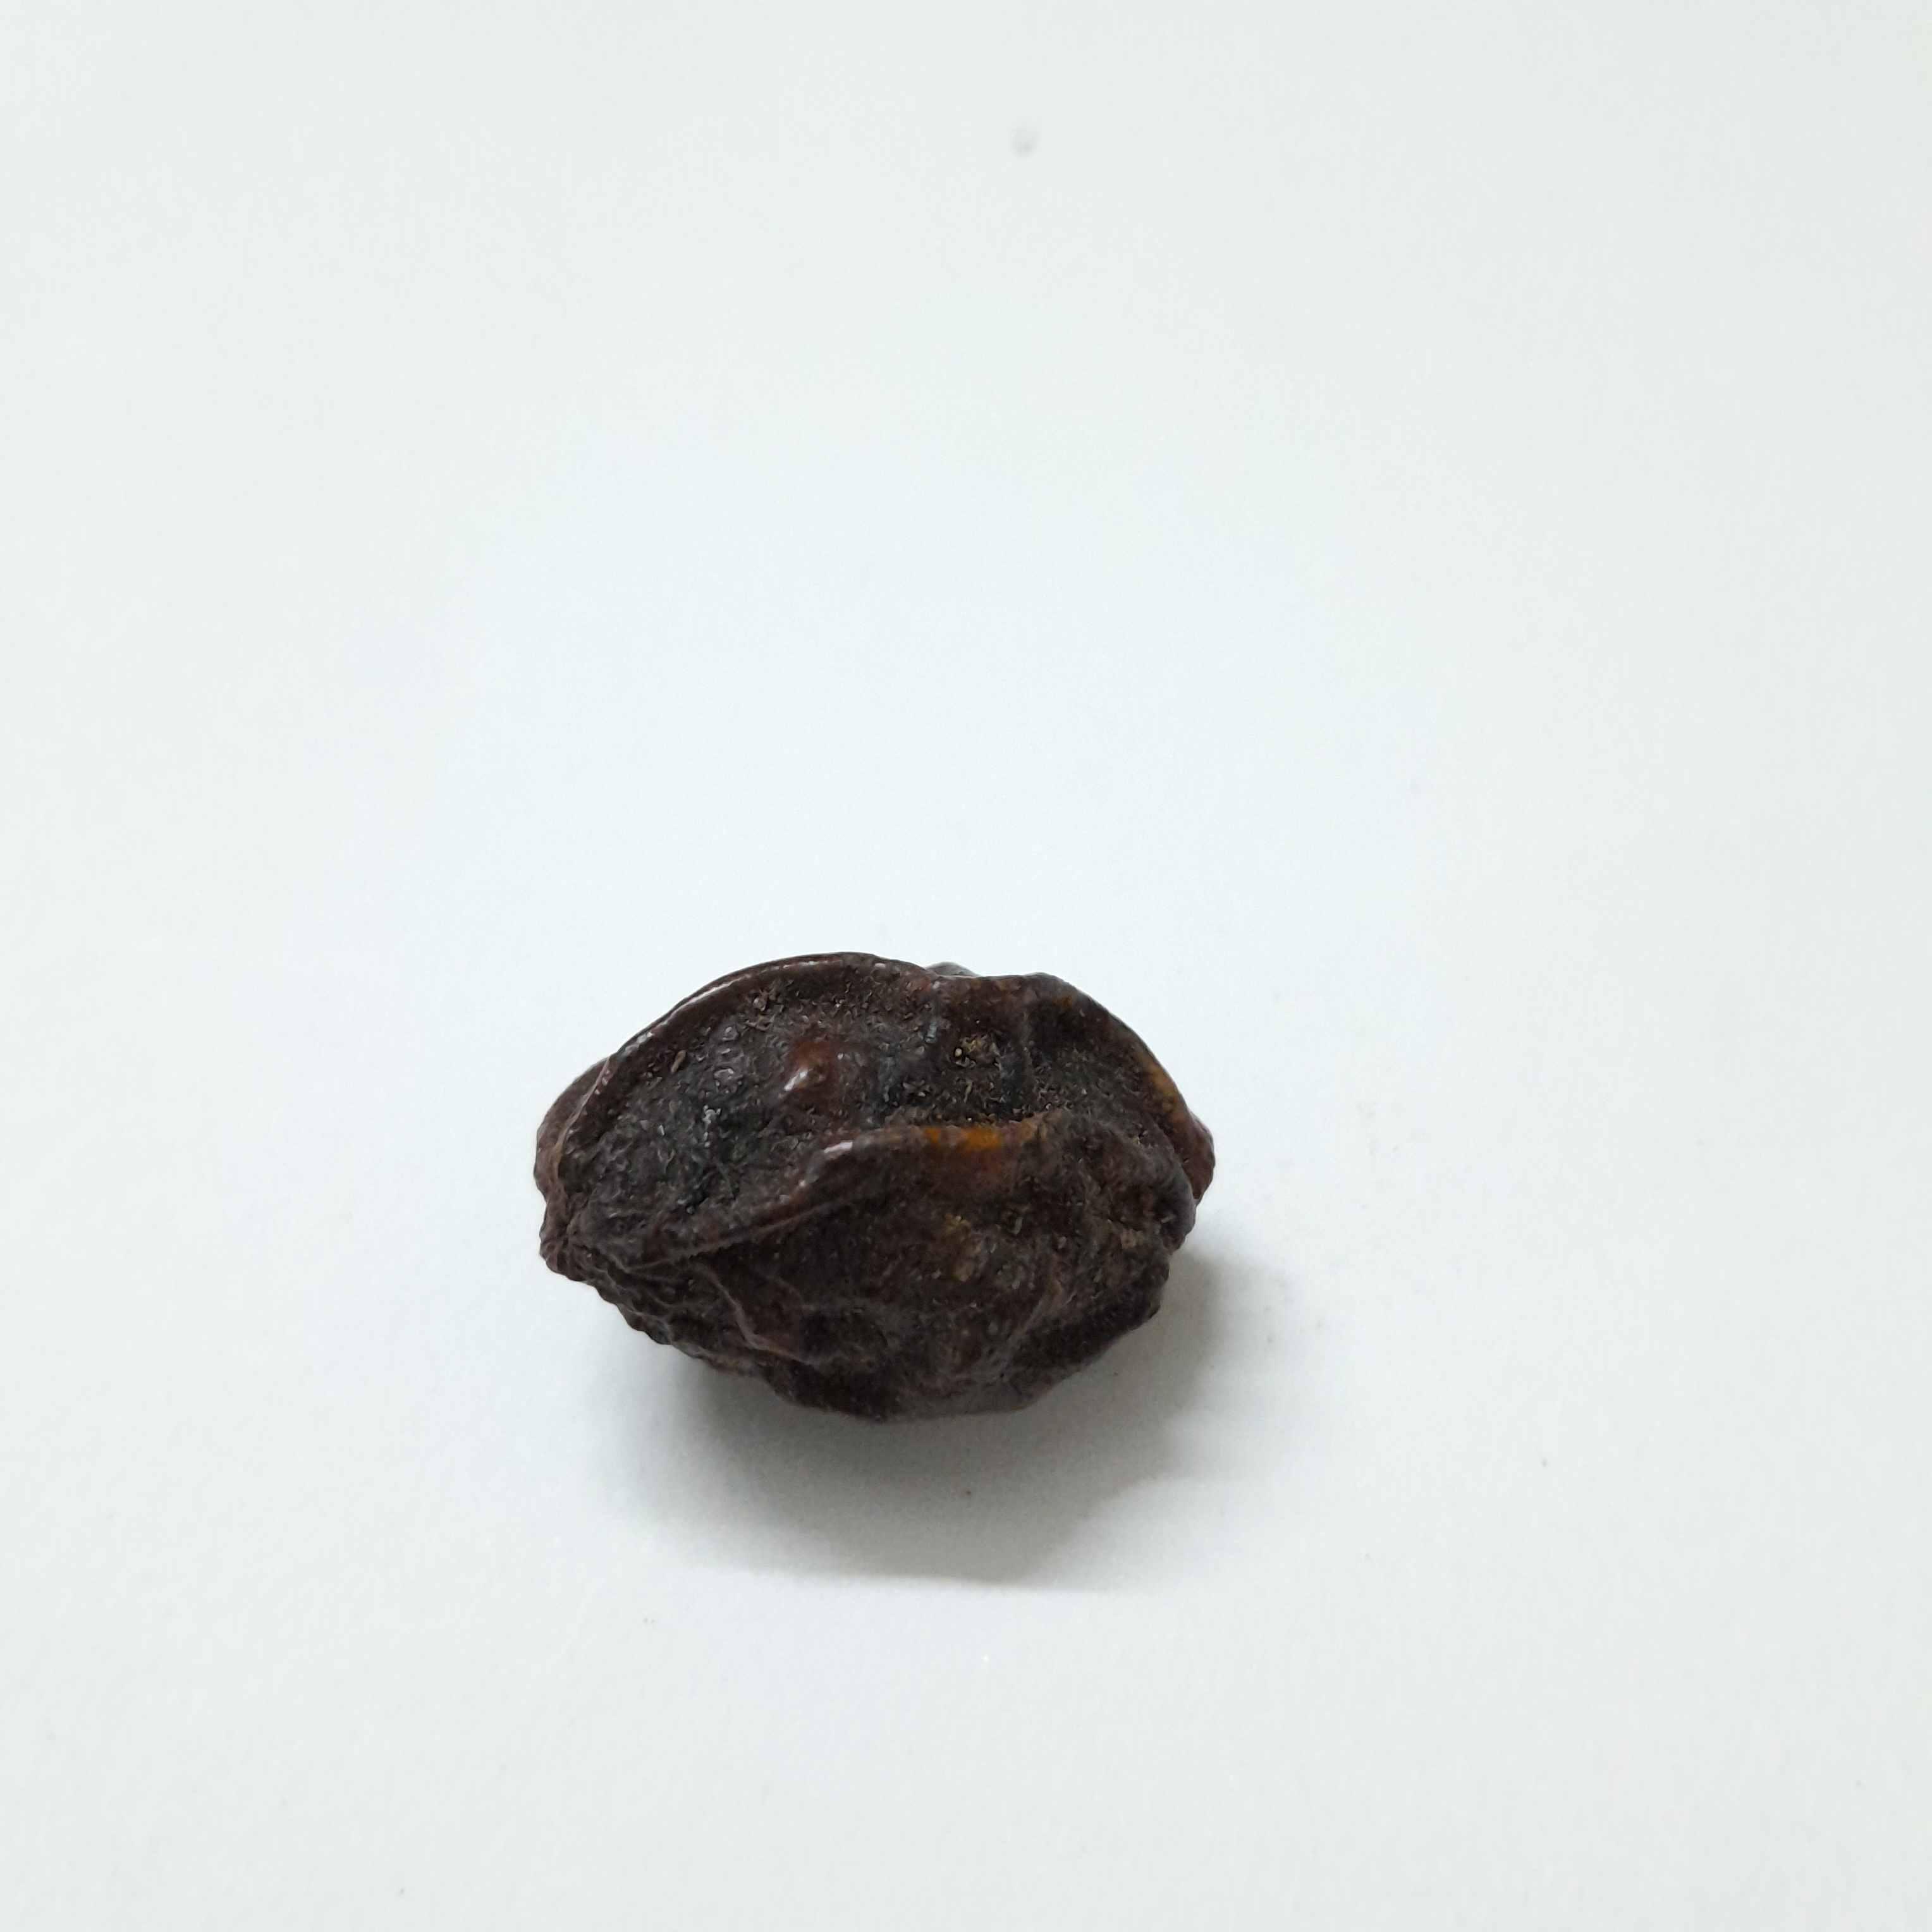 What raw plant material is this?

kadukharik
